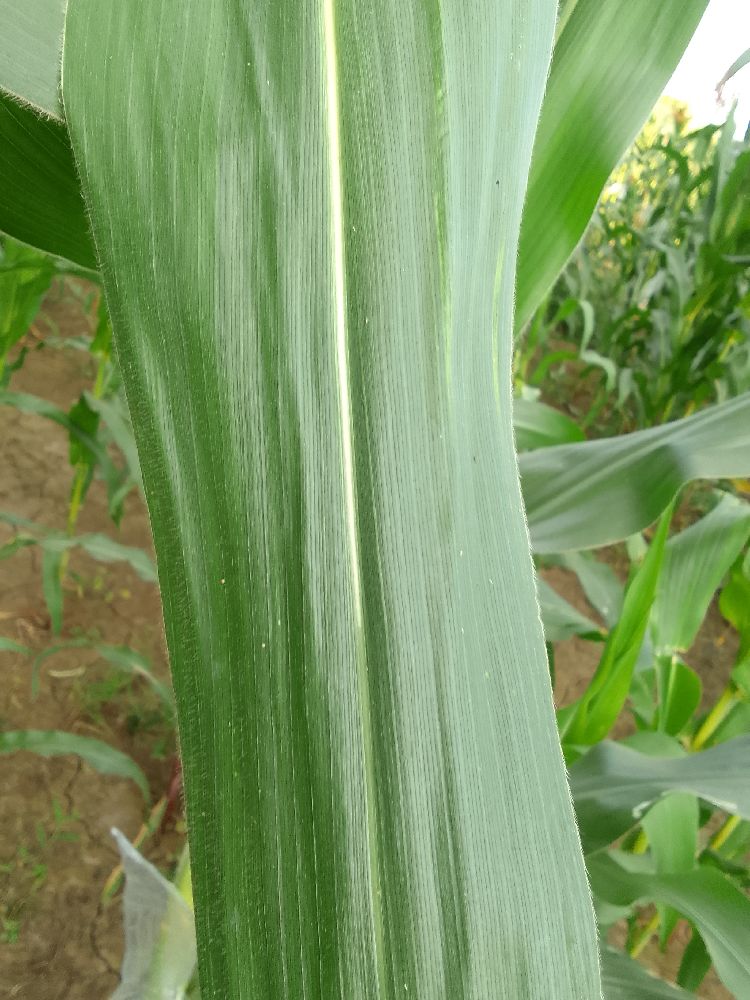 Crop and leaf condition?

maize, healthy
